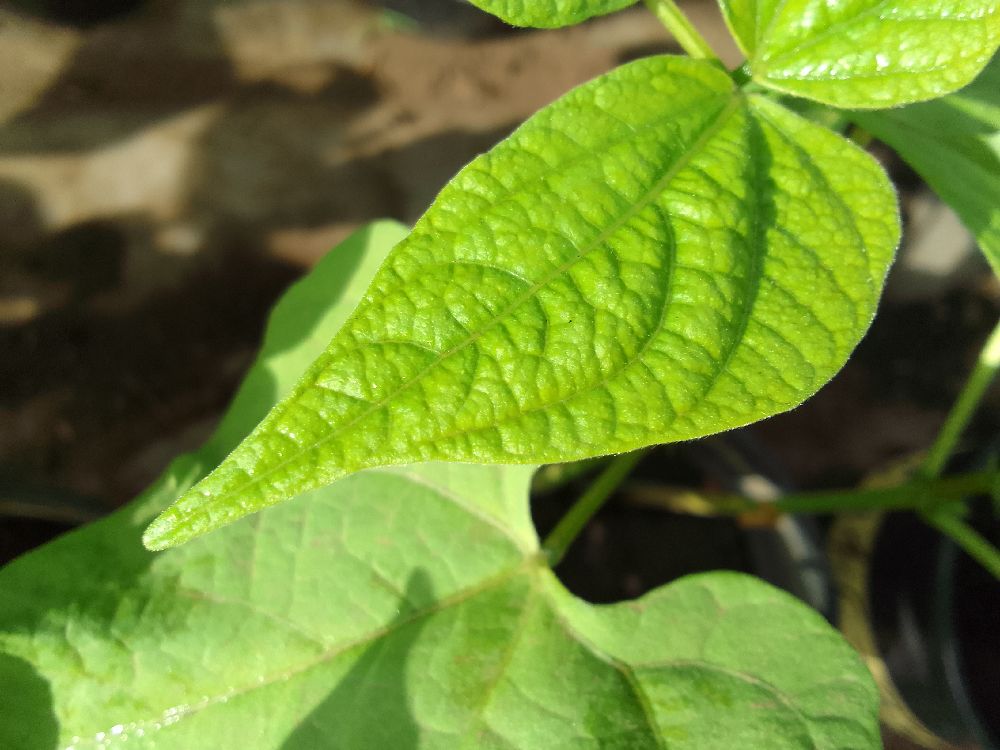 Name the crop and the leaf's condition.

common bean, healthy
